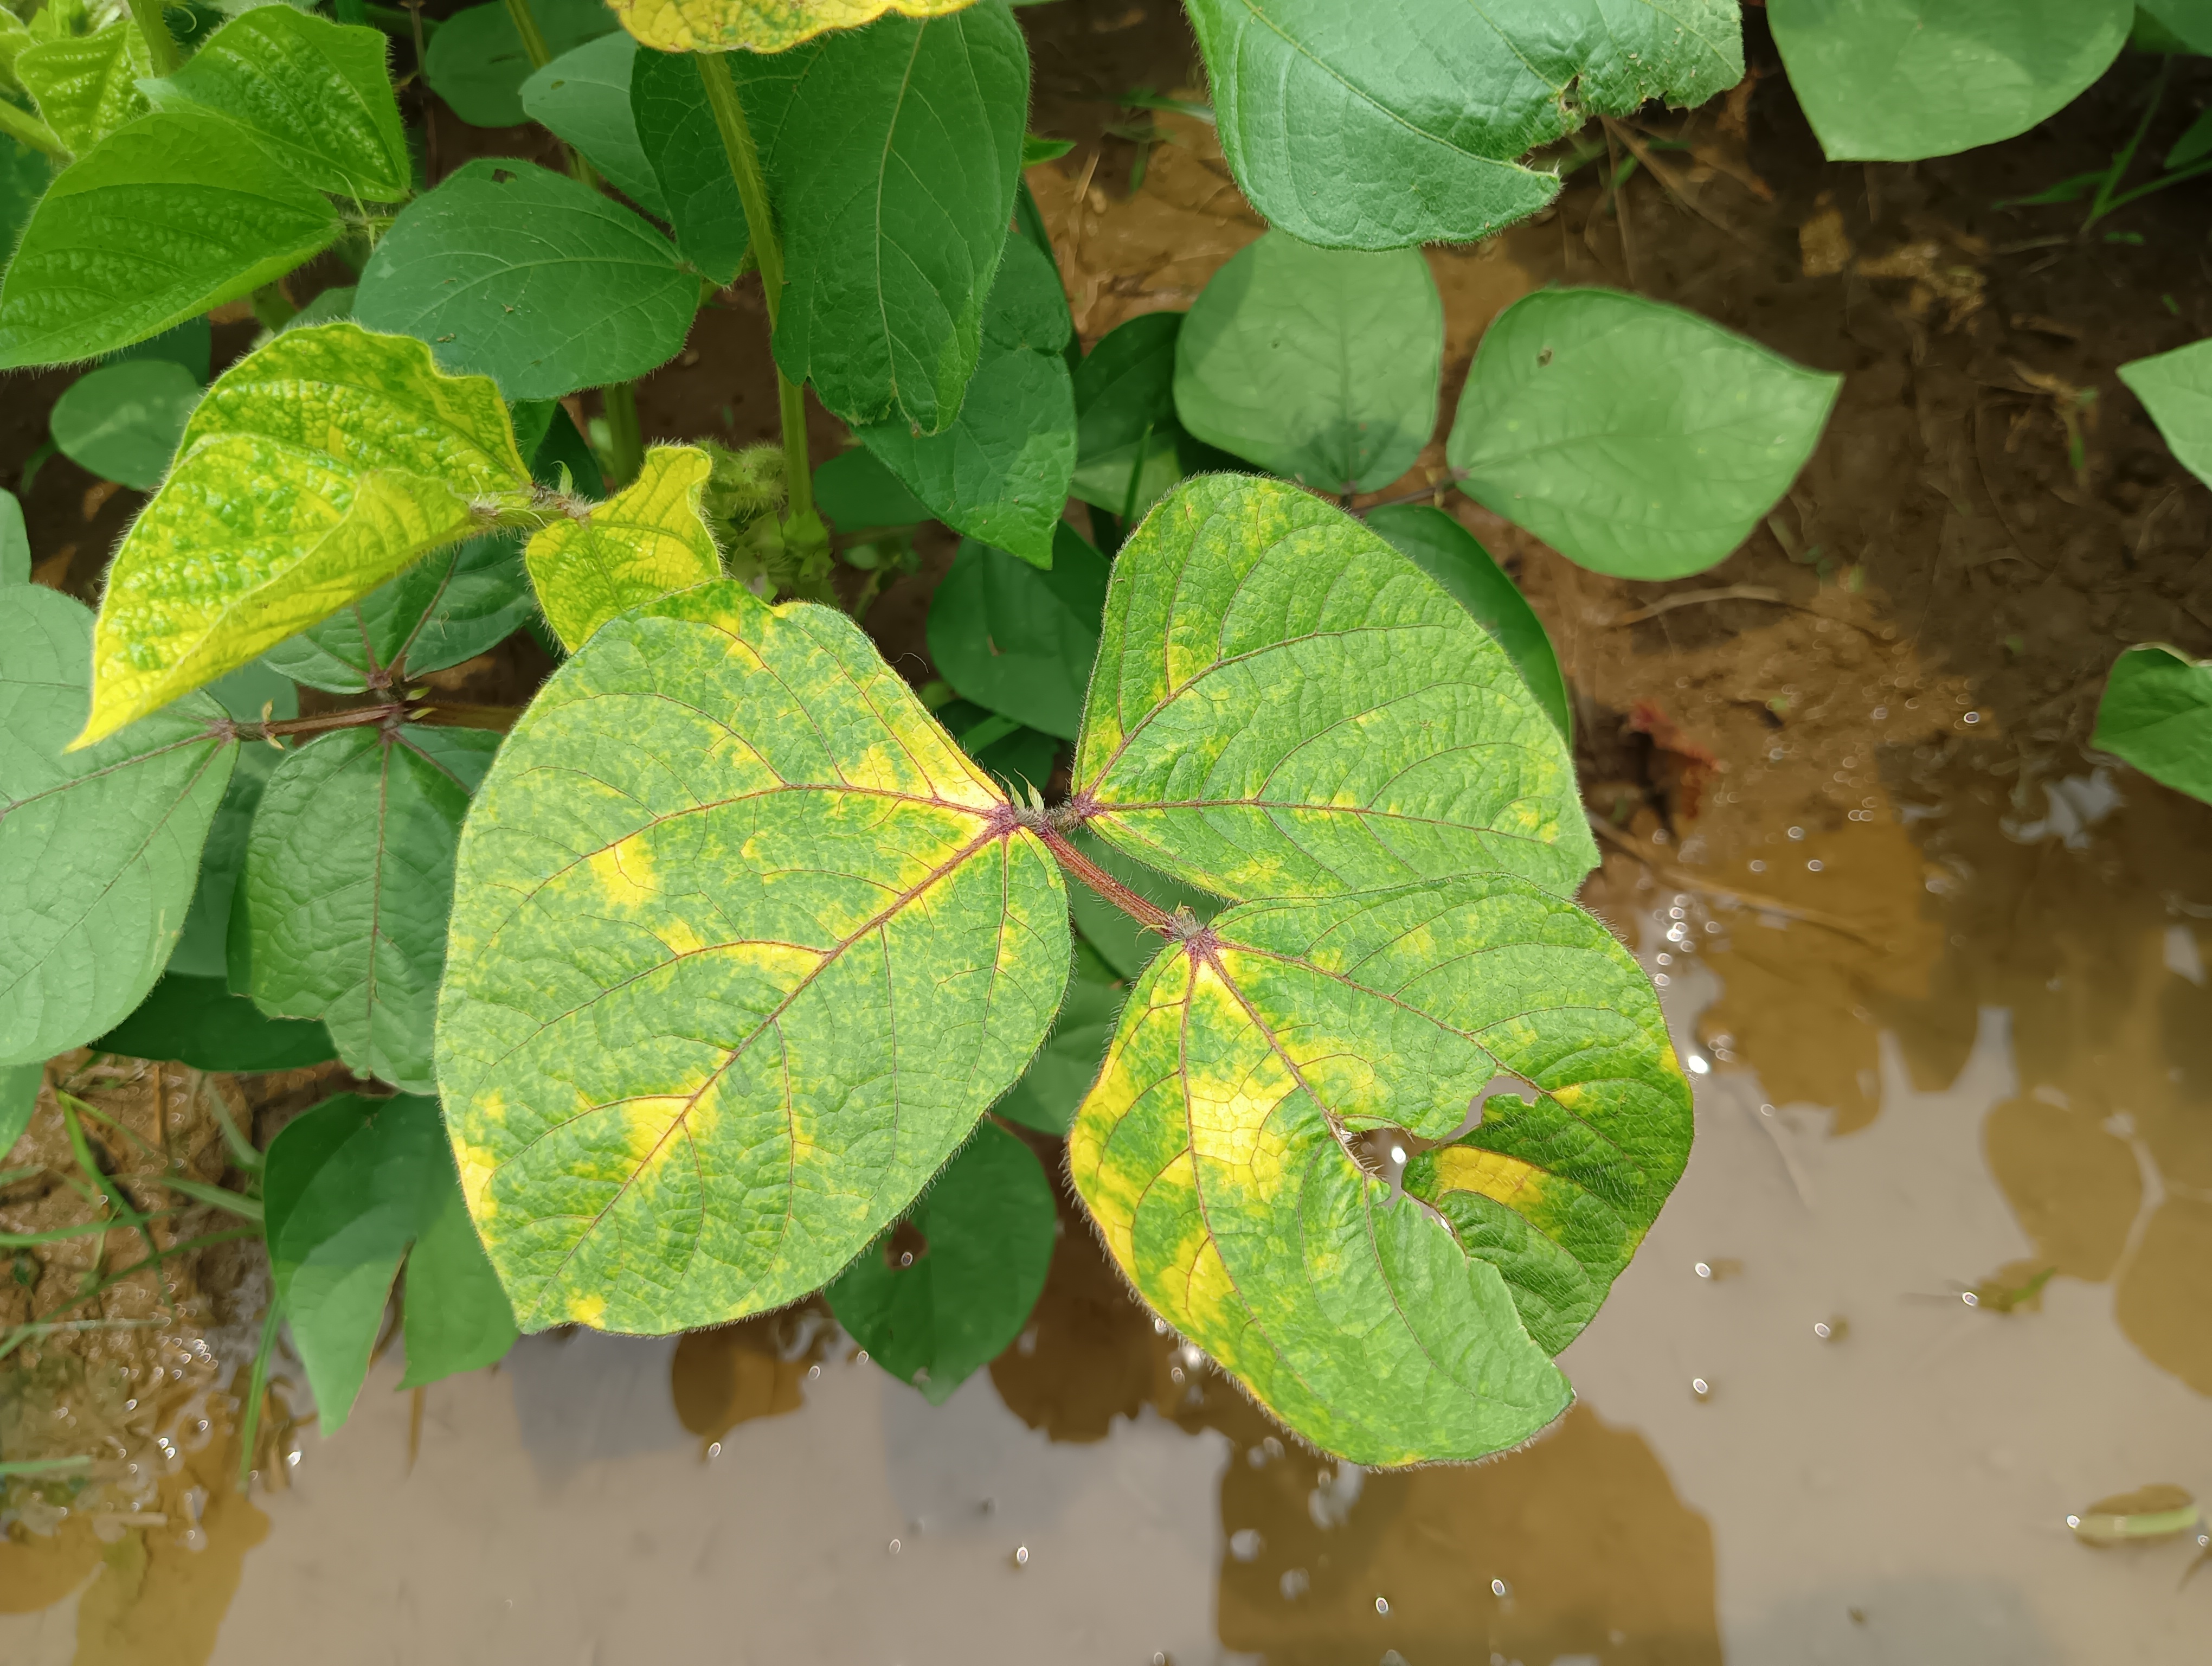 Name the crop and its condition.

mungbean, yellow mosaic
